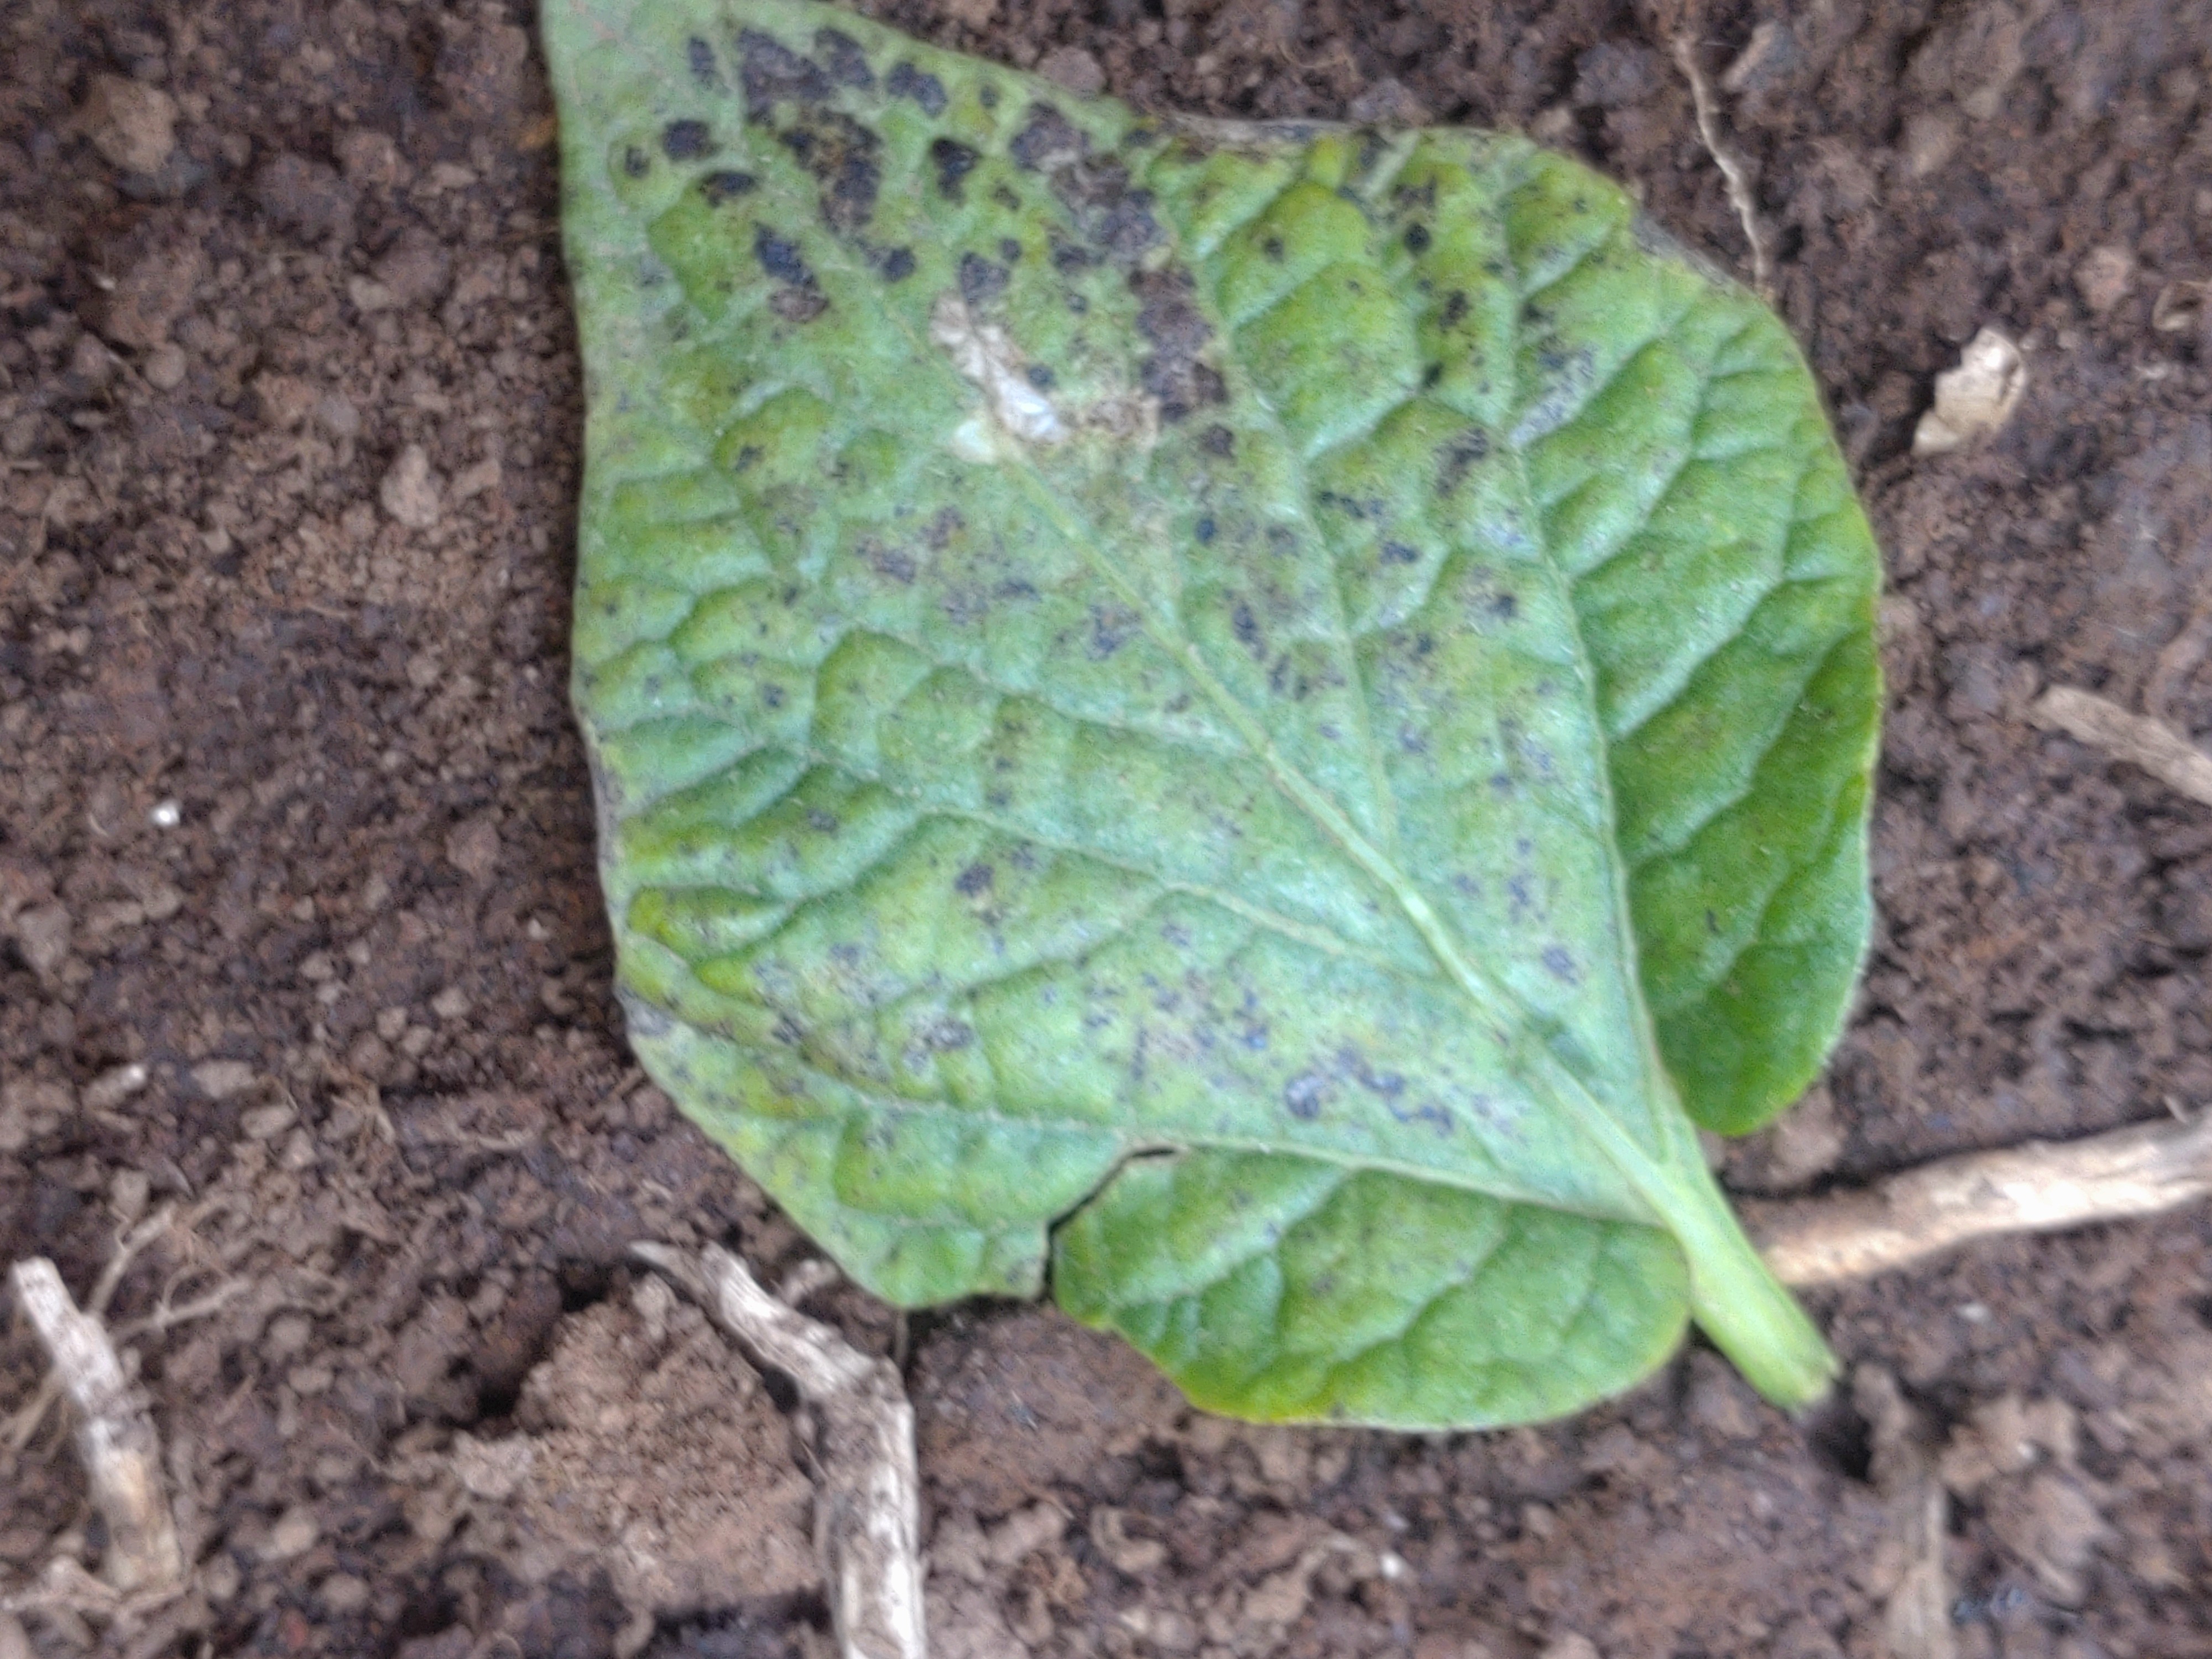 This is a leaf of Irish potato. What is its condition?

late blight
